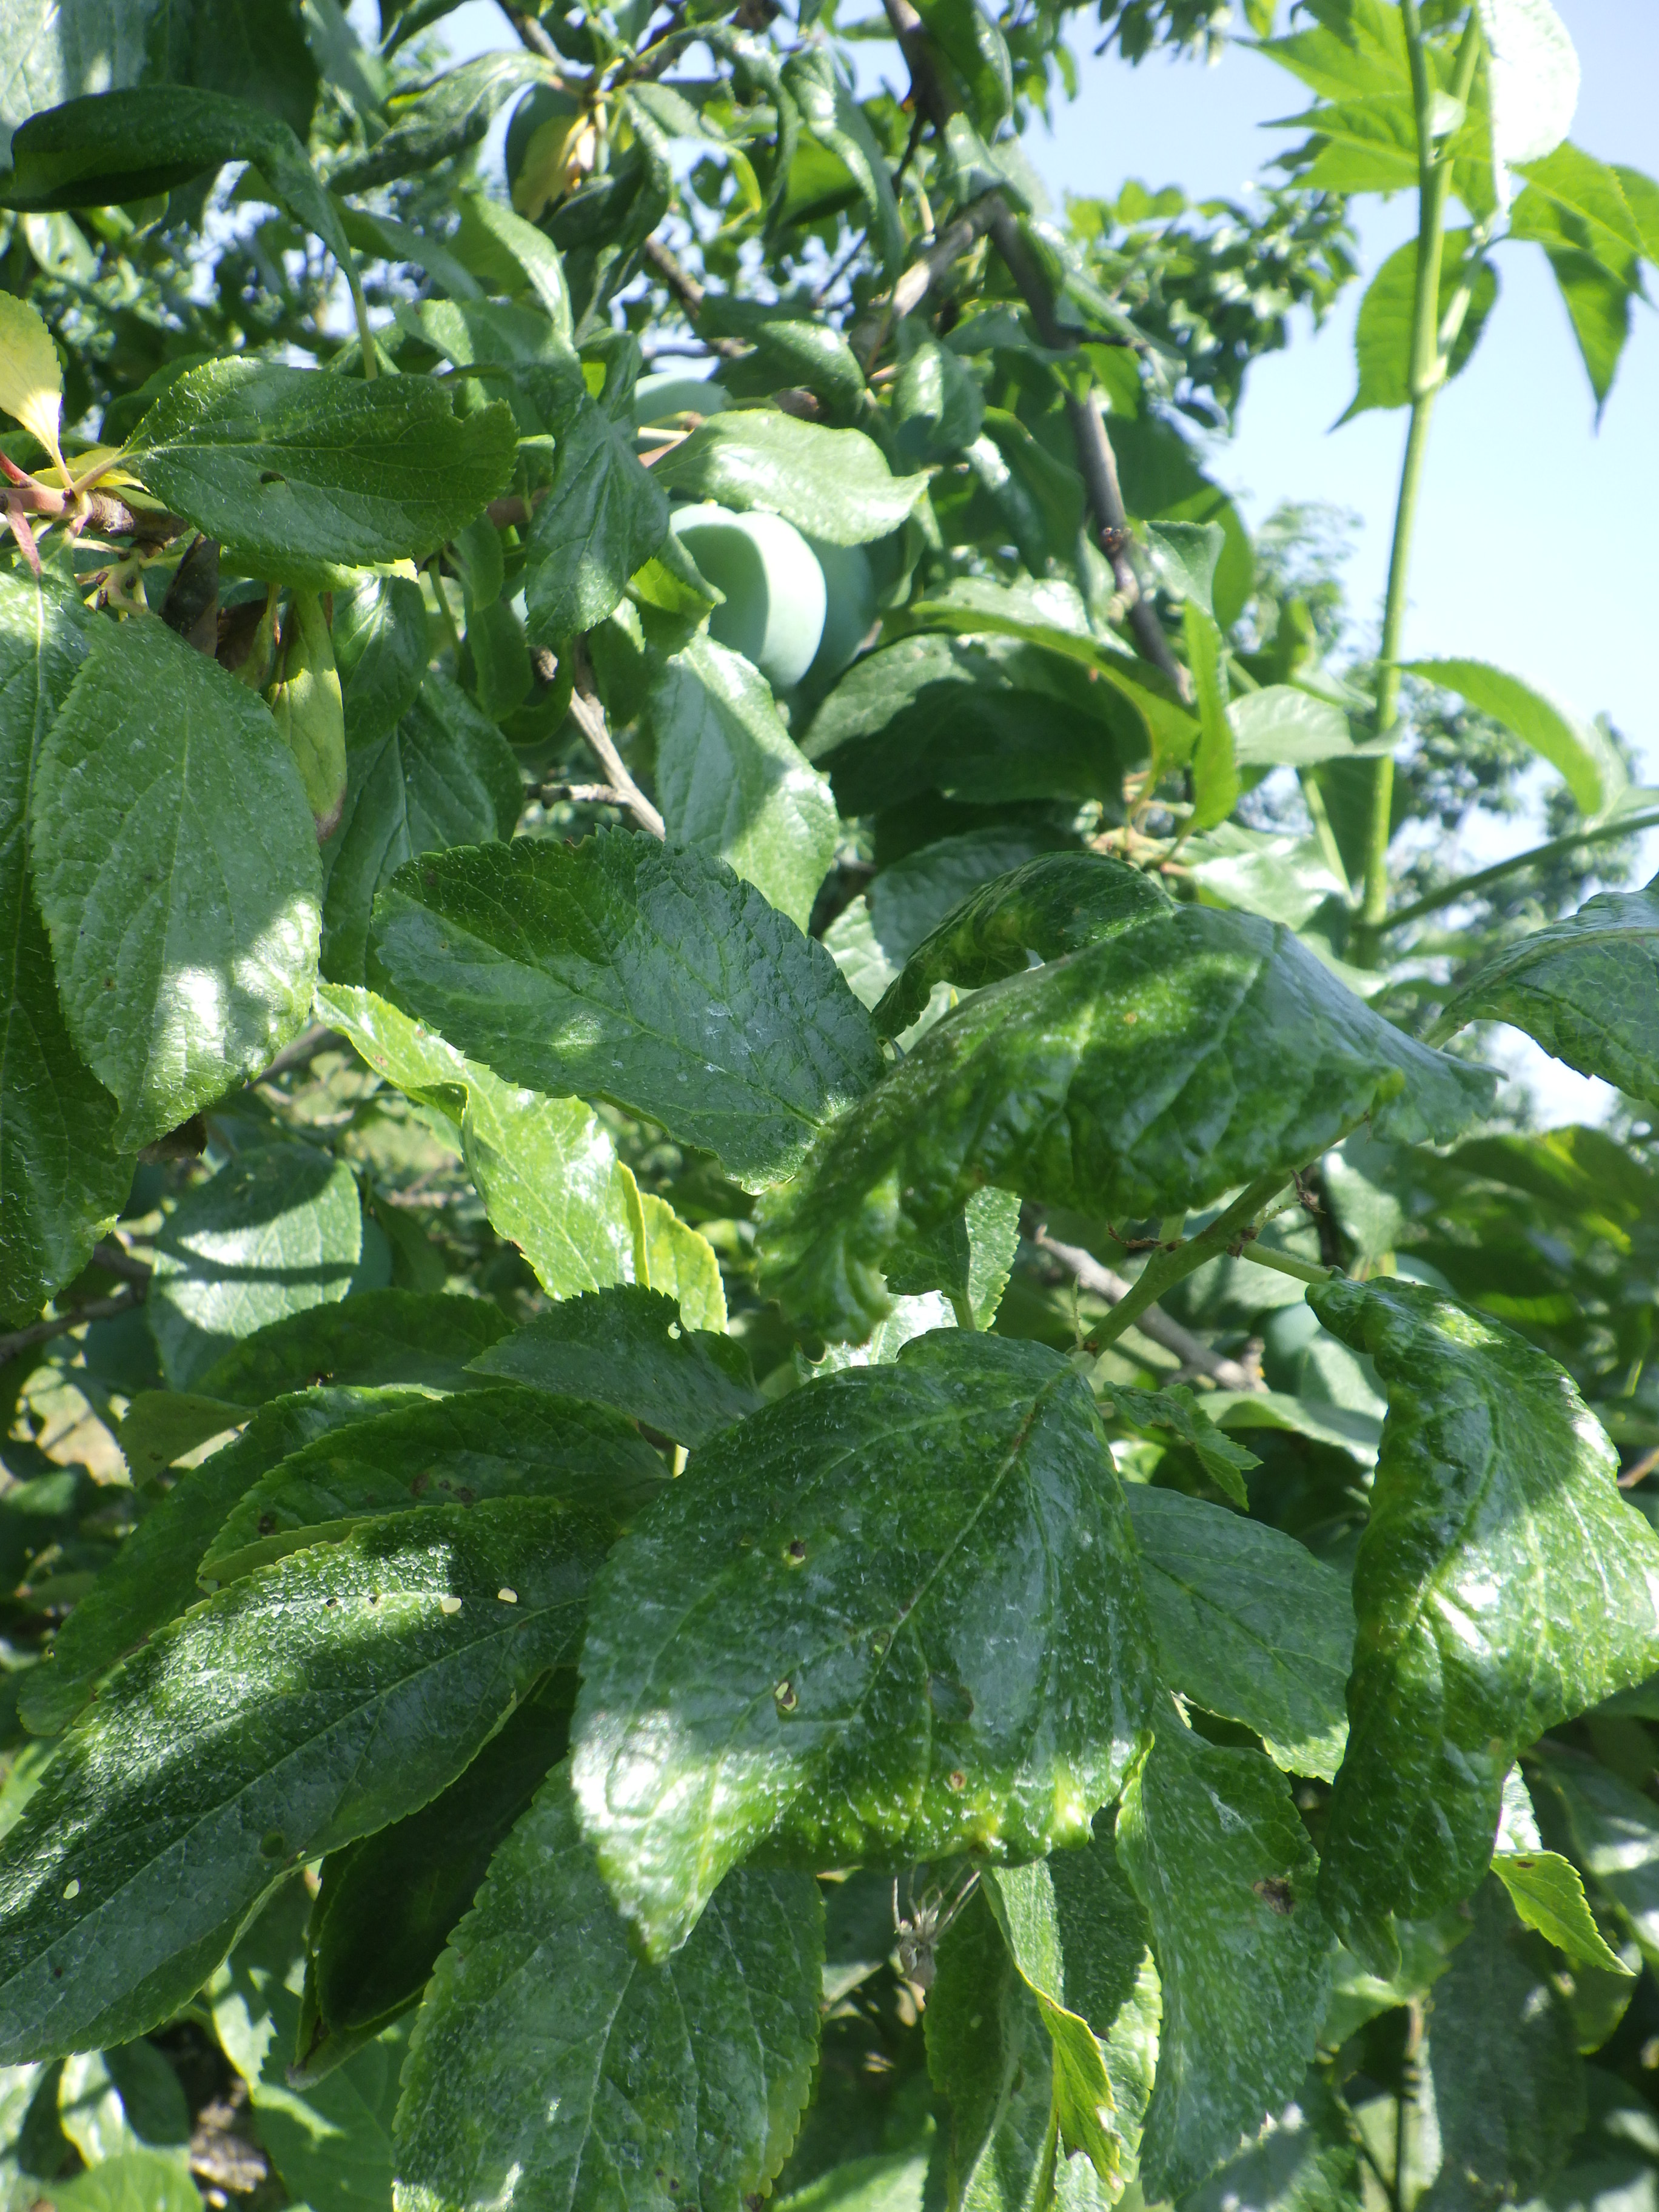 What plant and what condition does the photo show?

plum, aphids, shot hole disease
